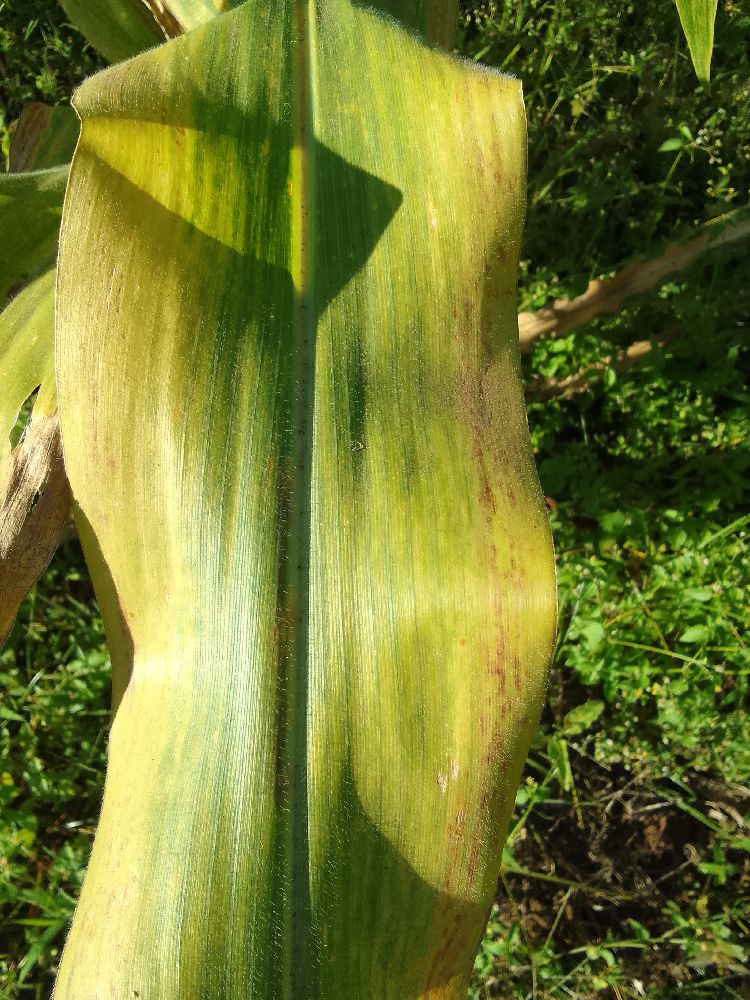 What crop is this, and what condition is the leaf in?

maize, maize lethal necrosis
